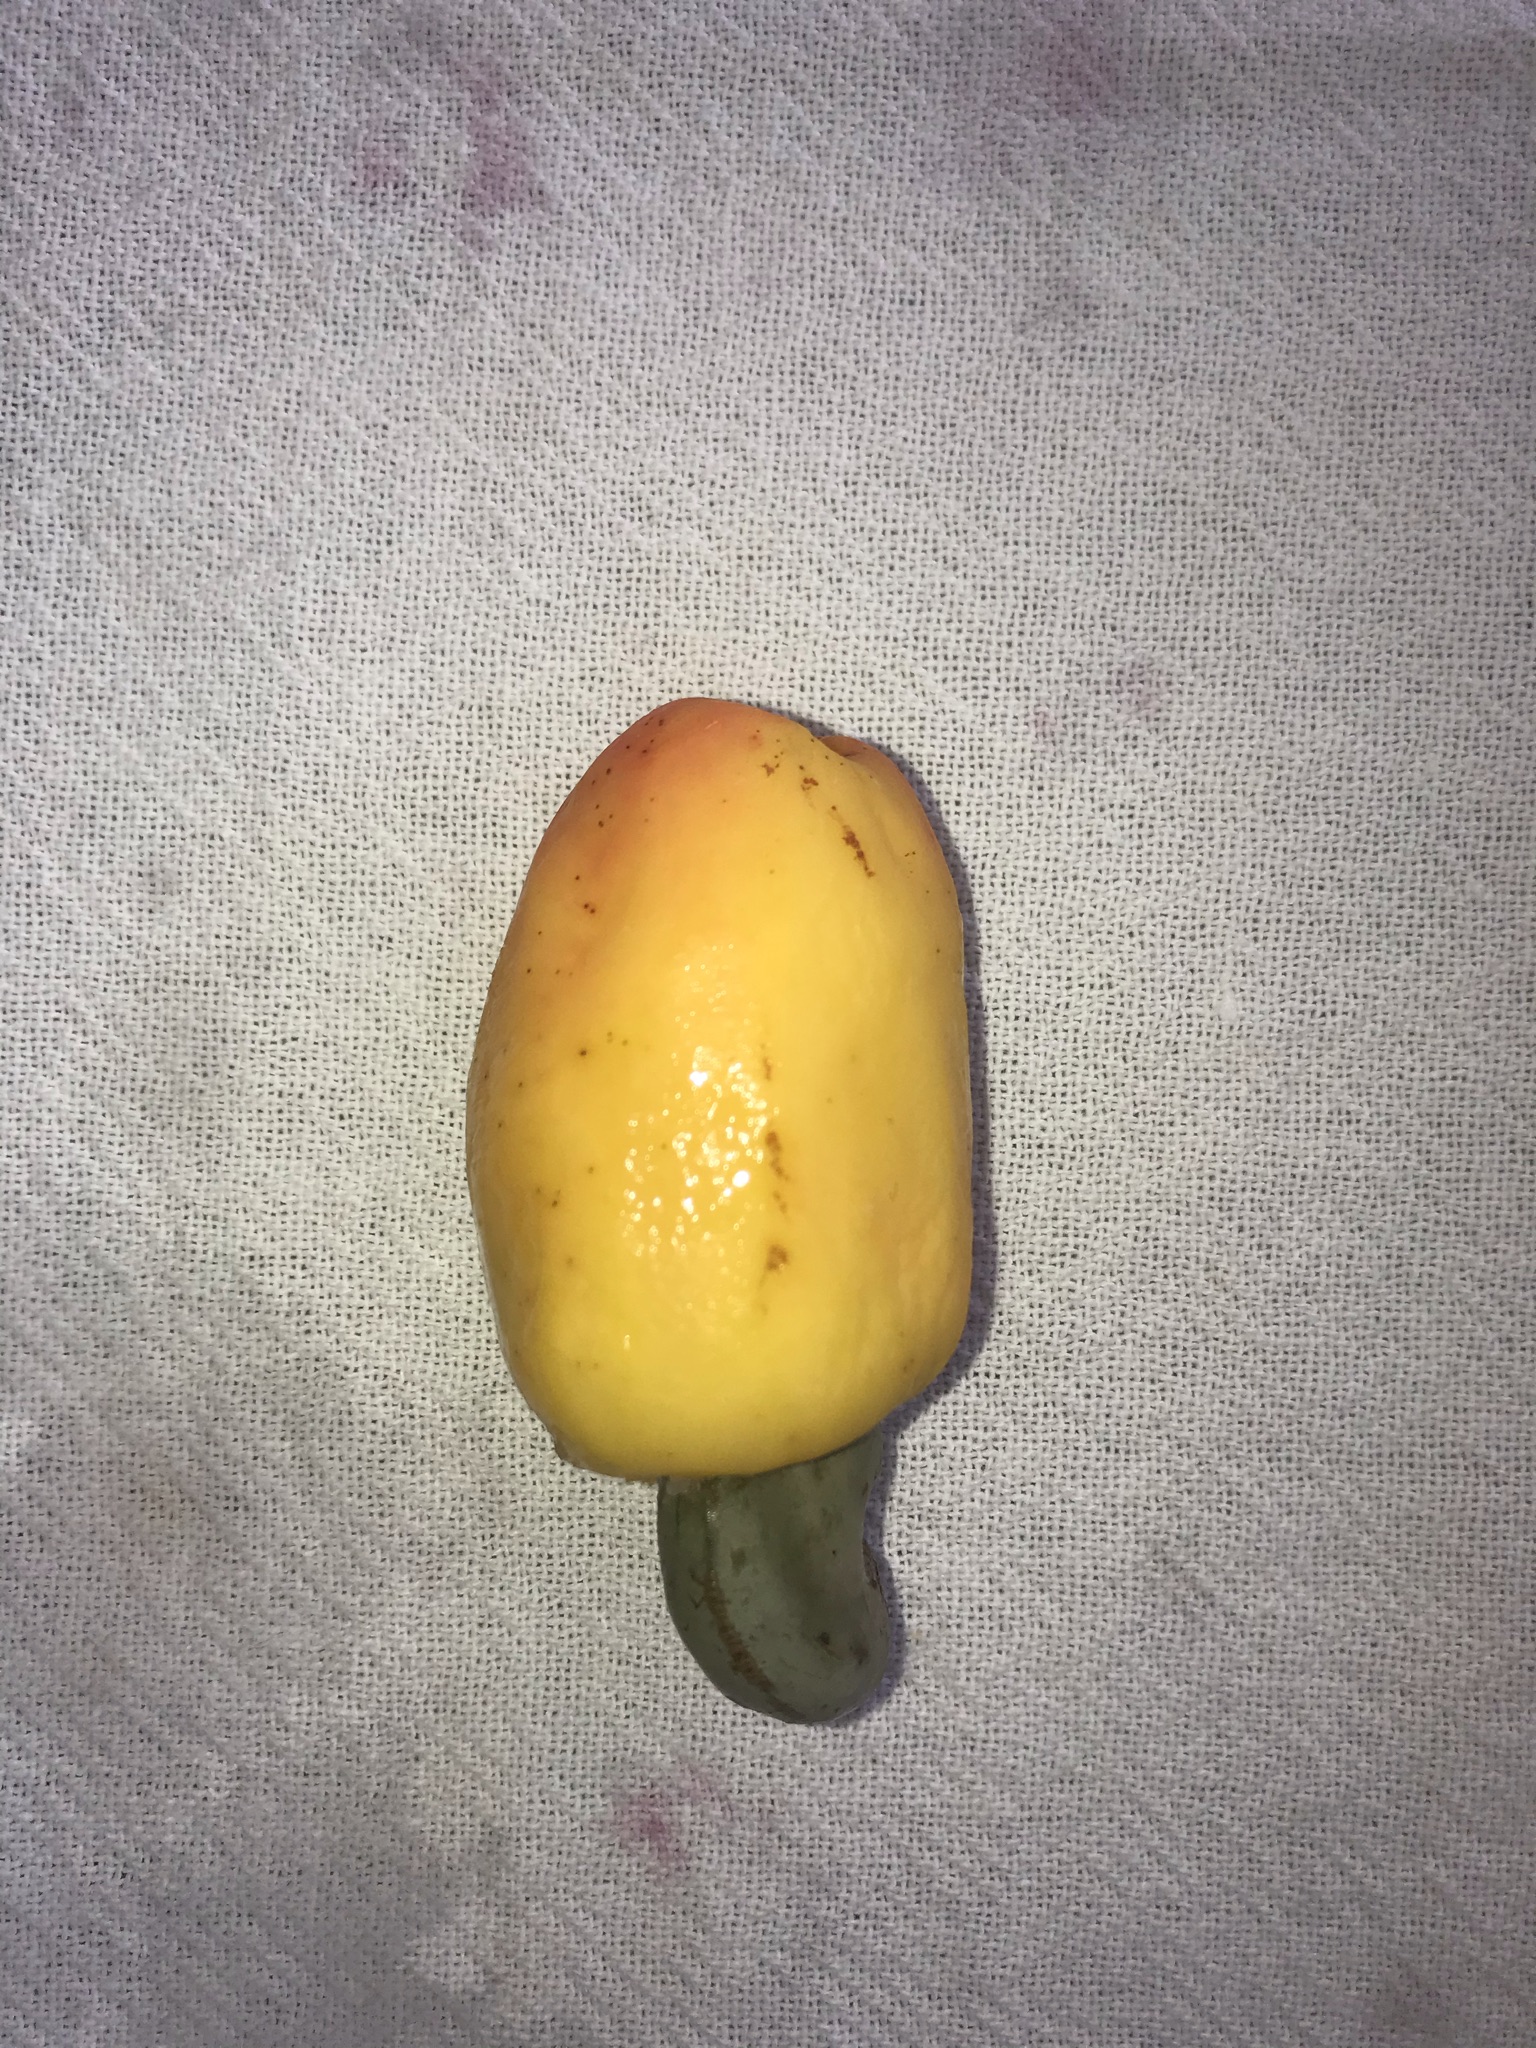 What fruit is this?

caju amarelo
